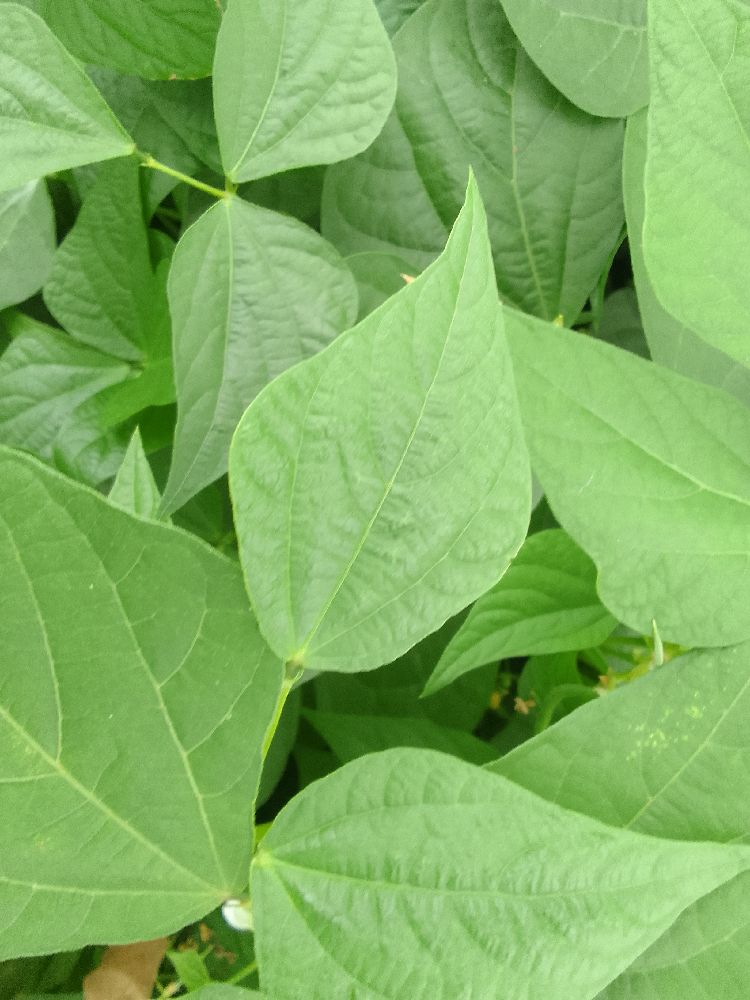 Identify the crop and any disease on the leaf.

common bean, healthy
